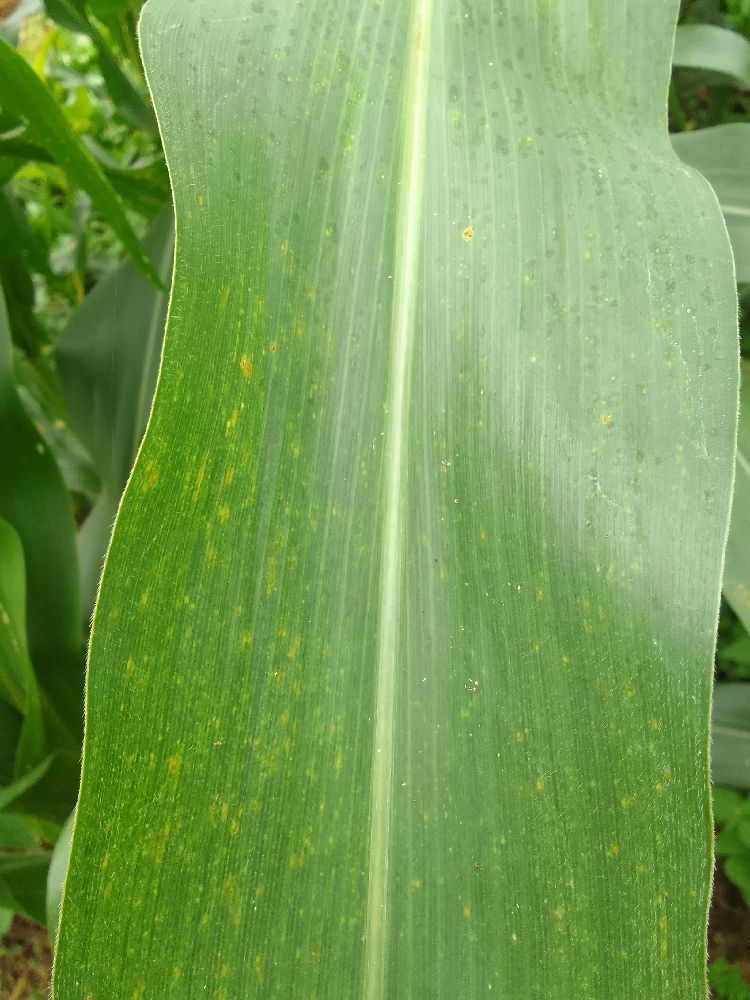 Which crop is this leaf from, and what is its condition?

maize, healthy
